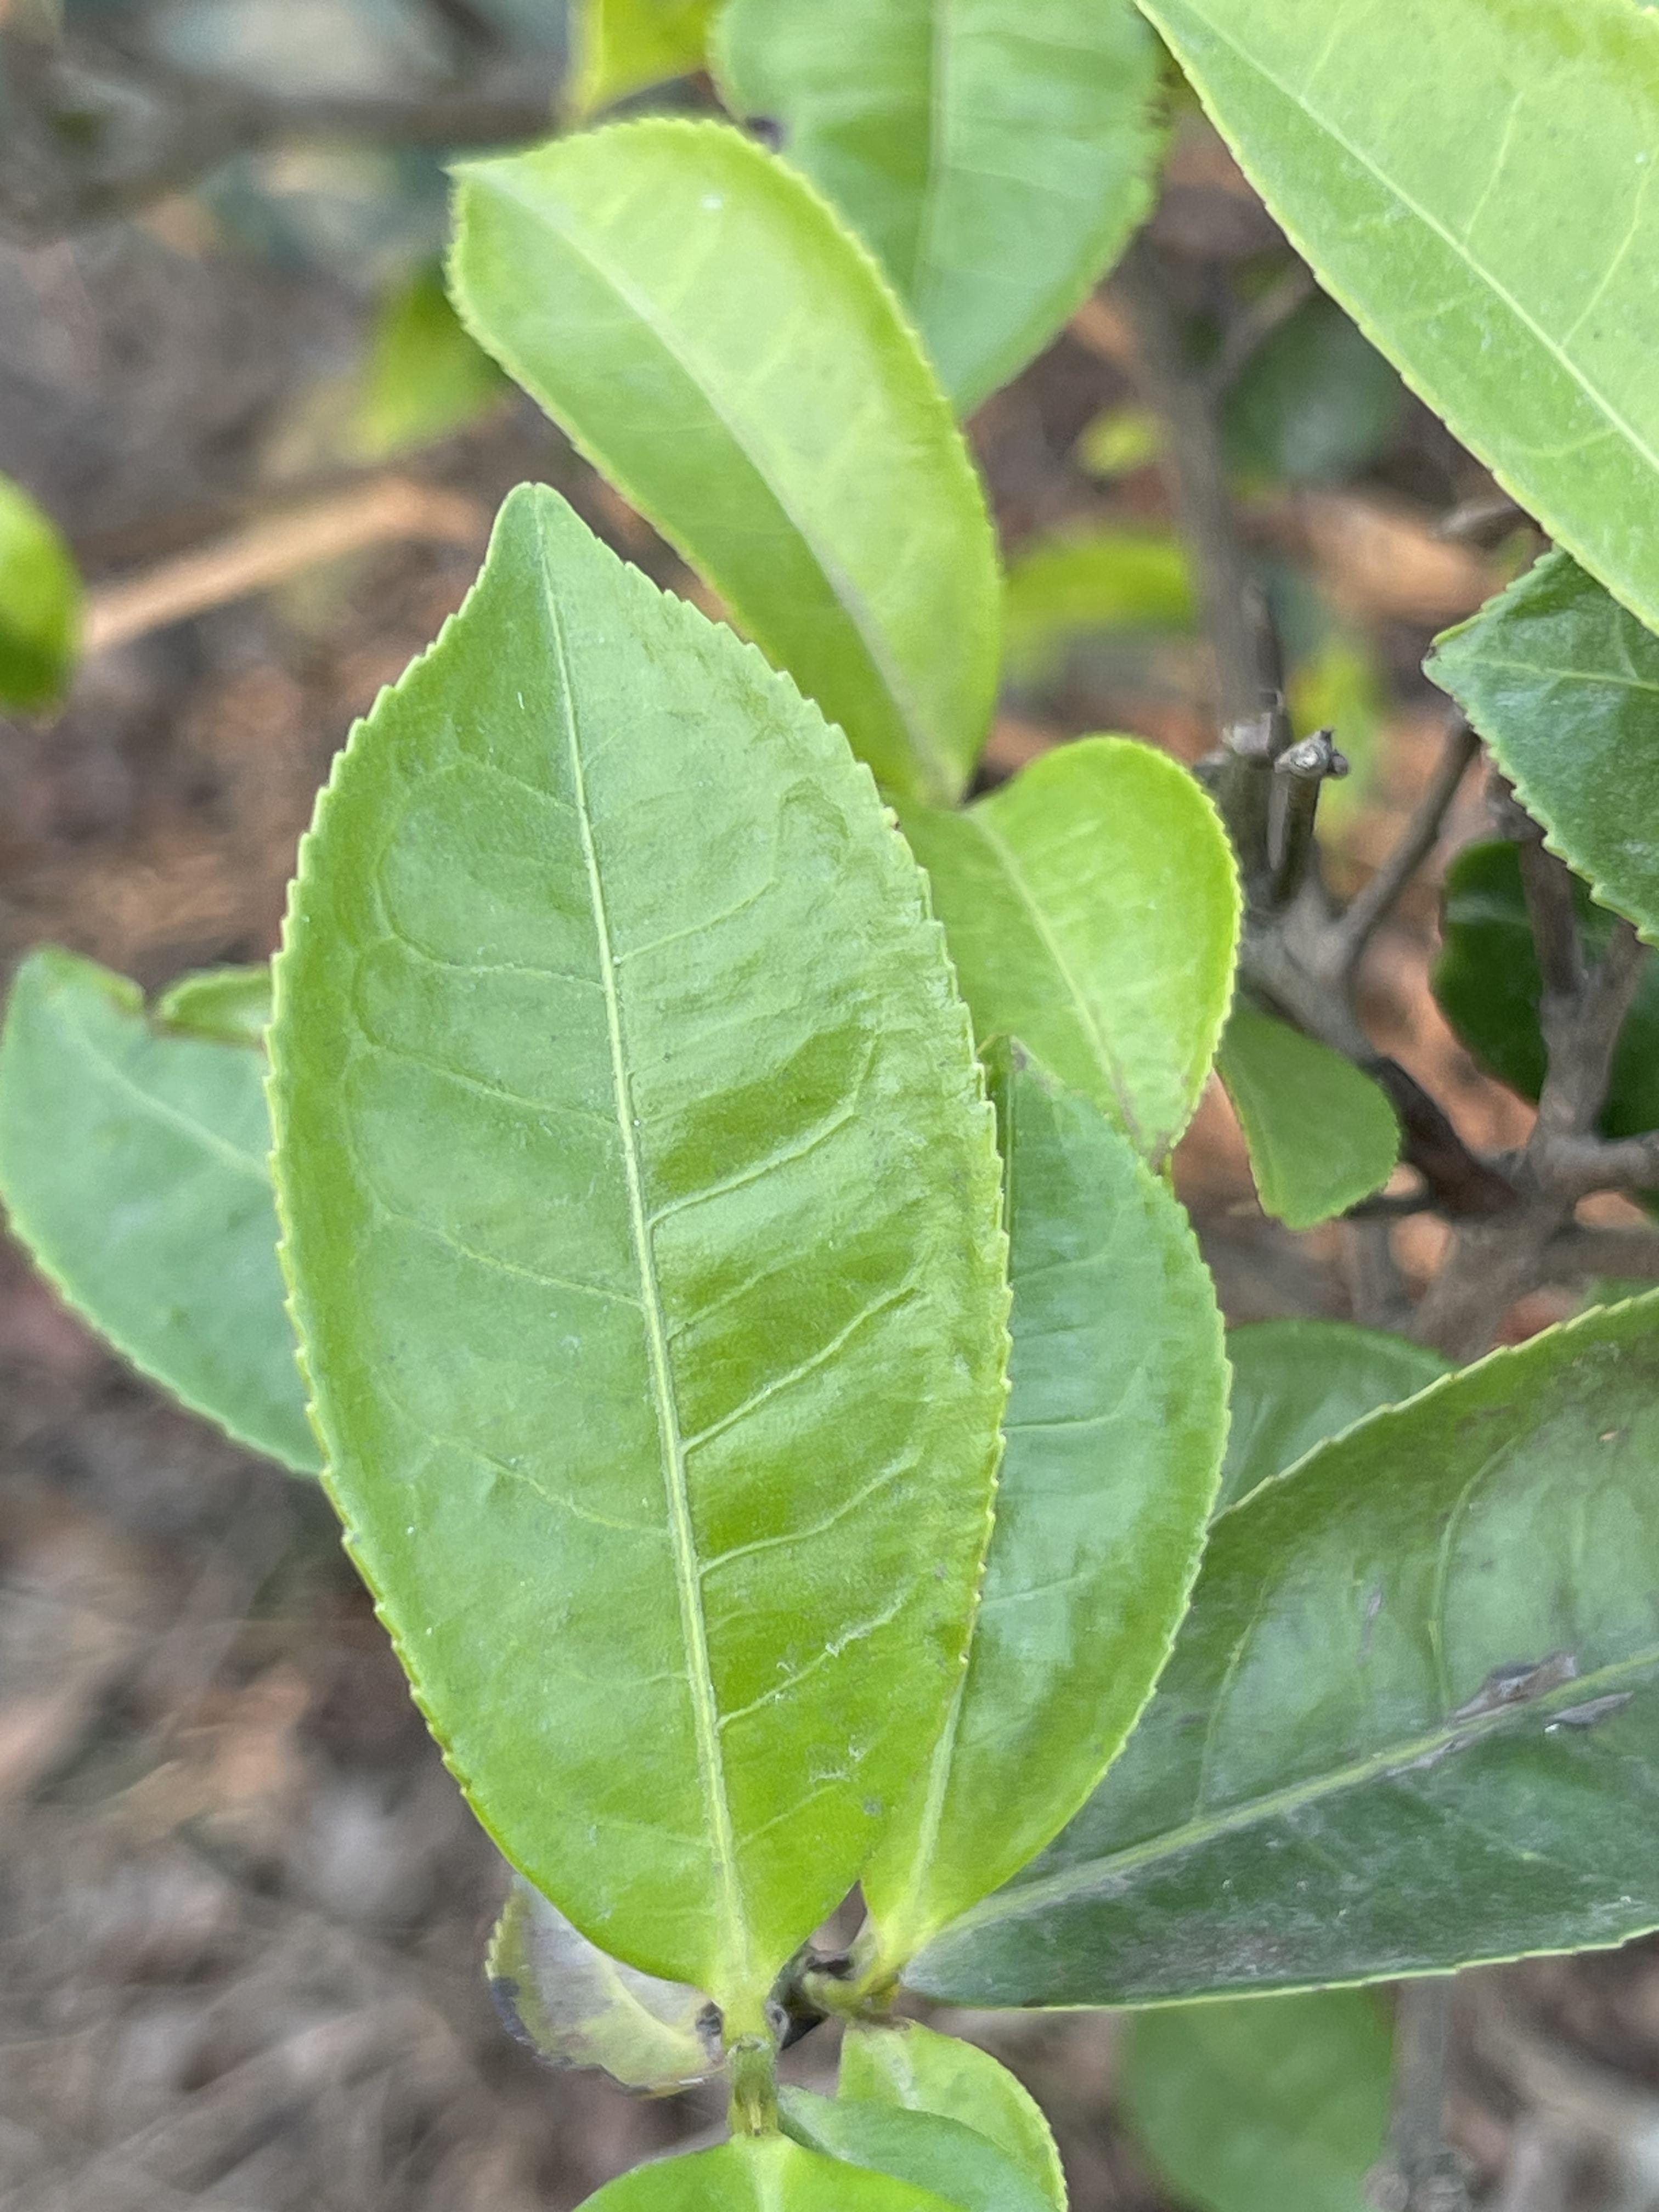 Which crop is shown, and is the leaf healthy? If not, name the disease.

tea, healthy leaf
